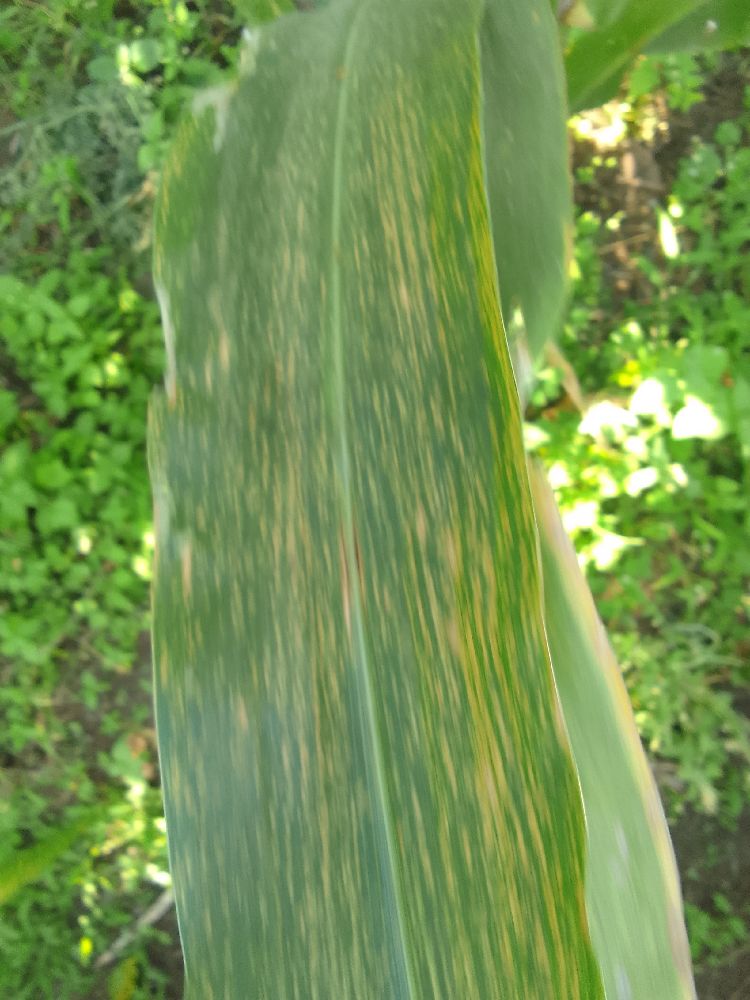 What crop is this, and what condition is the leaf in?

maize, maize lethal necrosis
